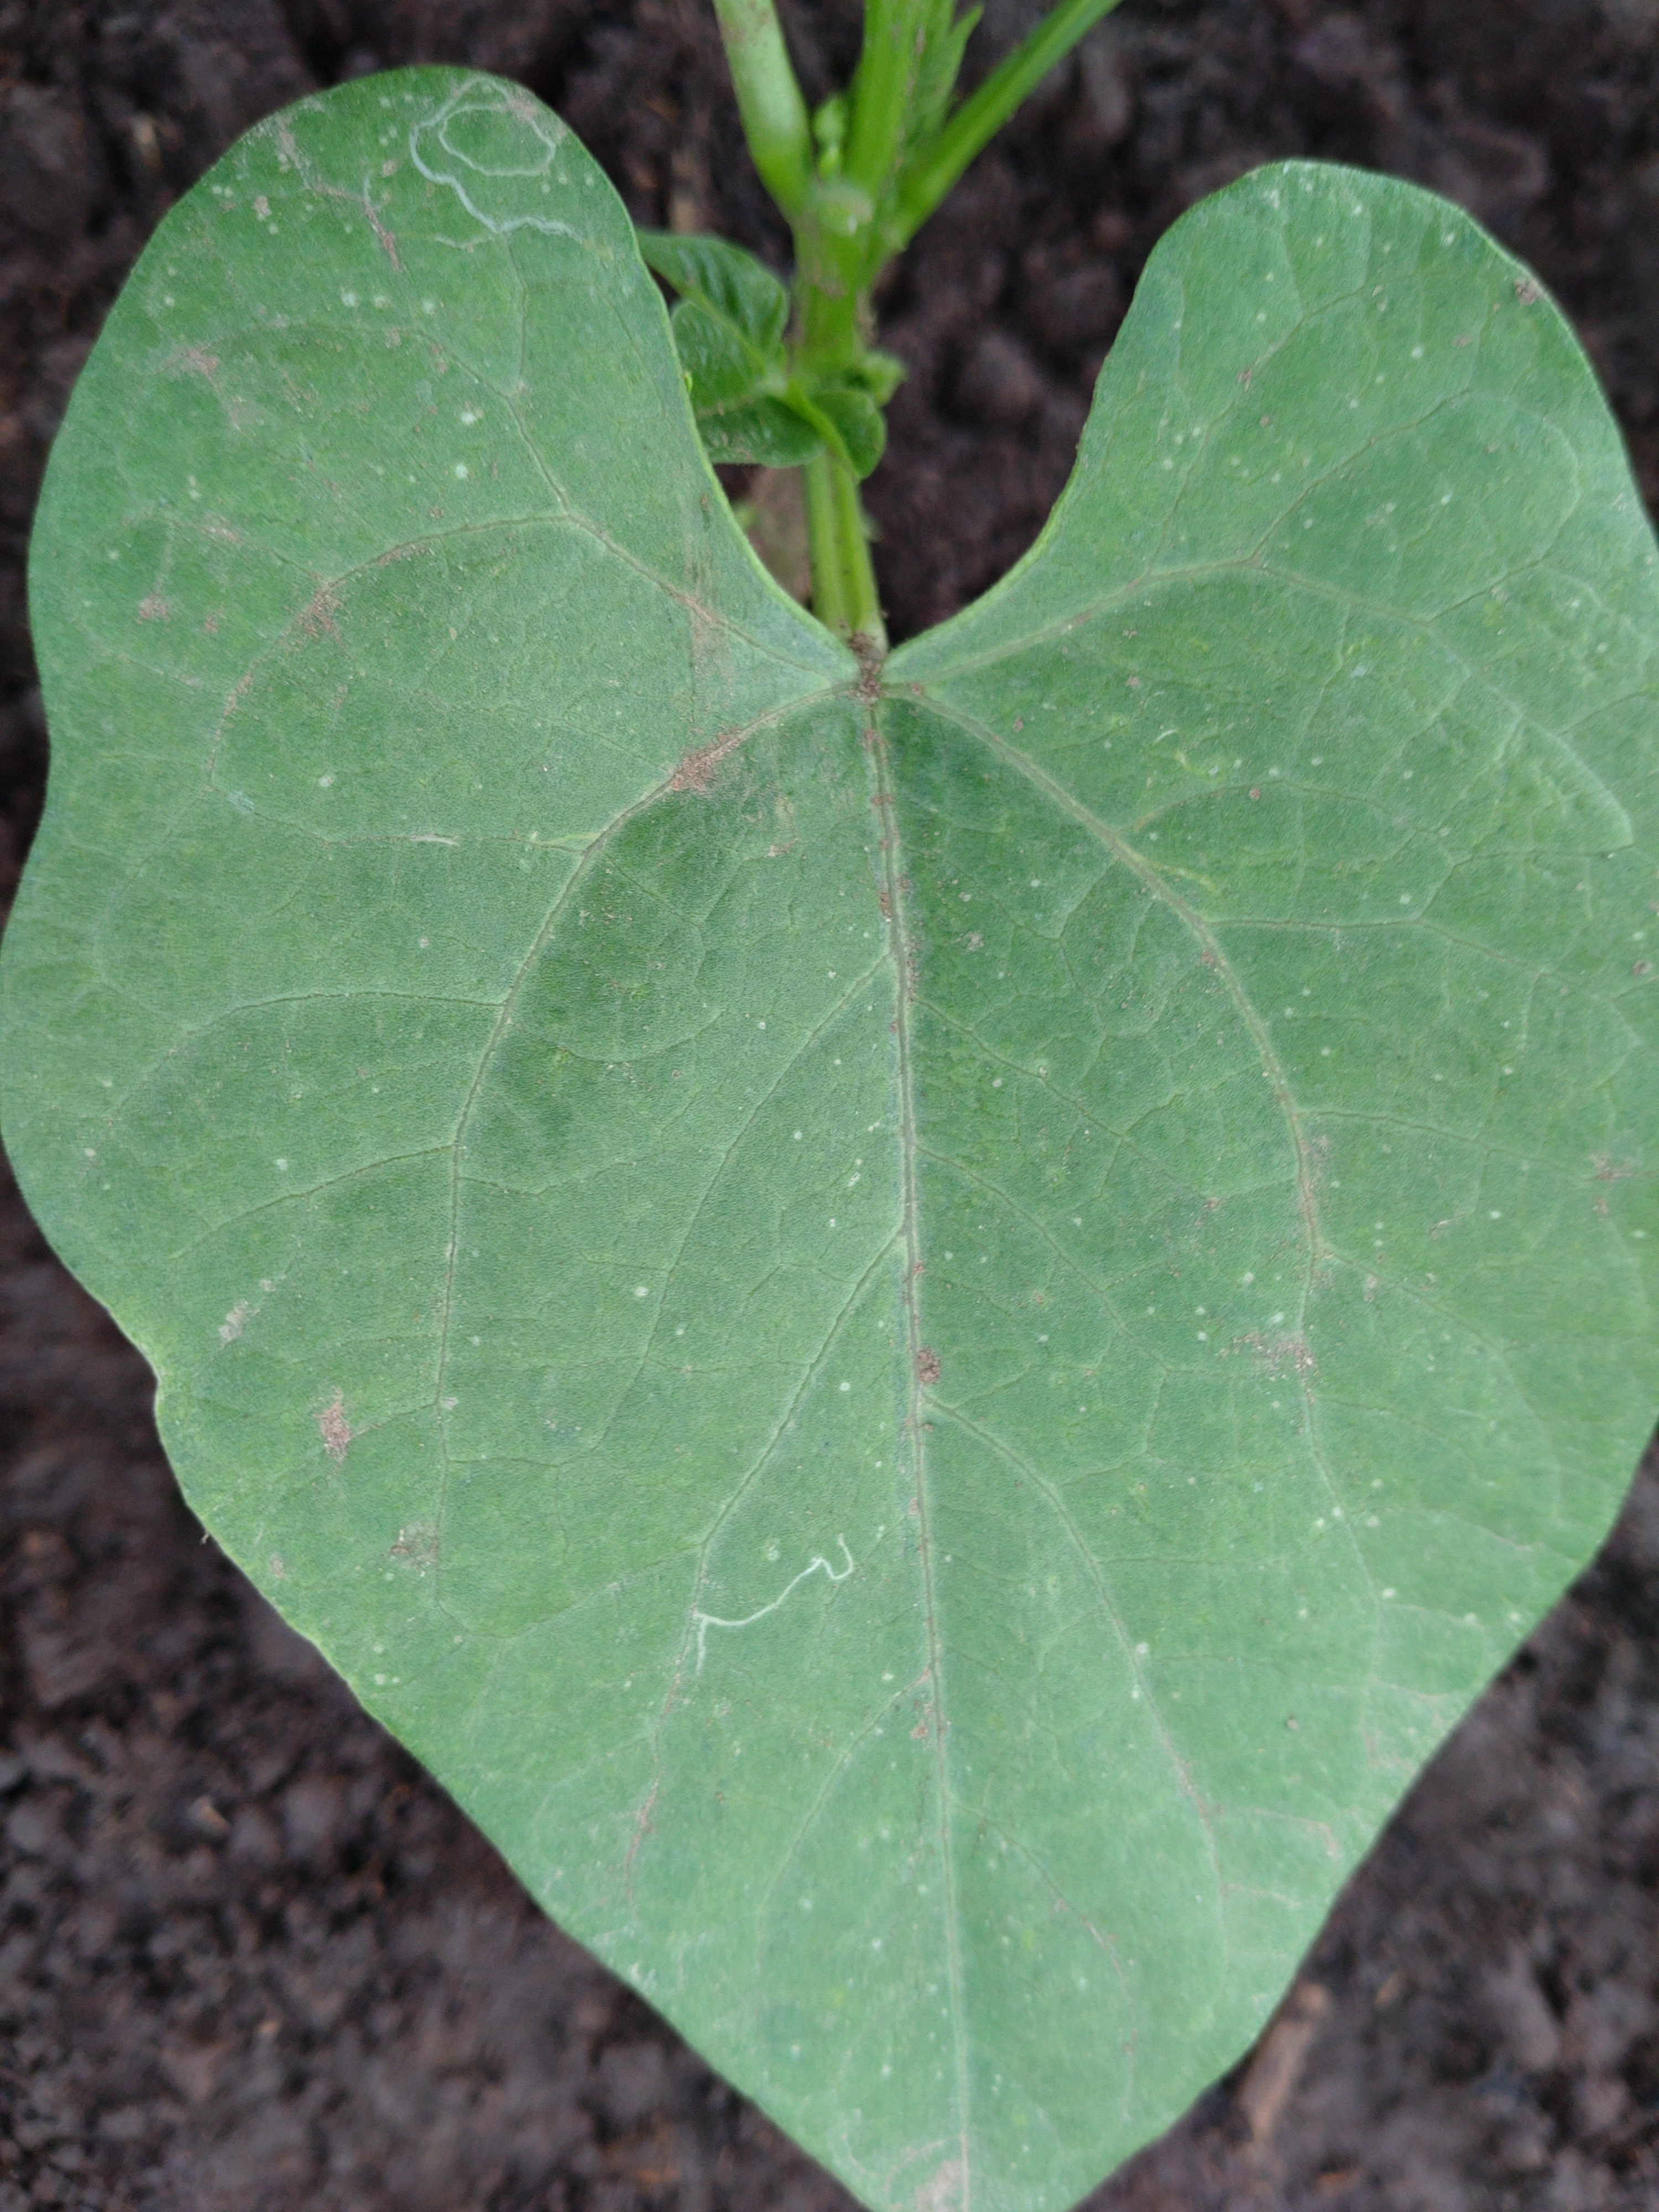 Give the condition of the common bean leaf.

healthy
